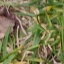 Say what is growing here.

grass
